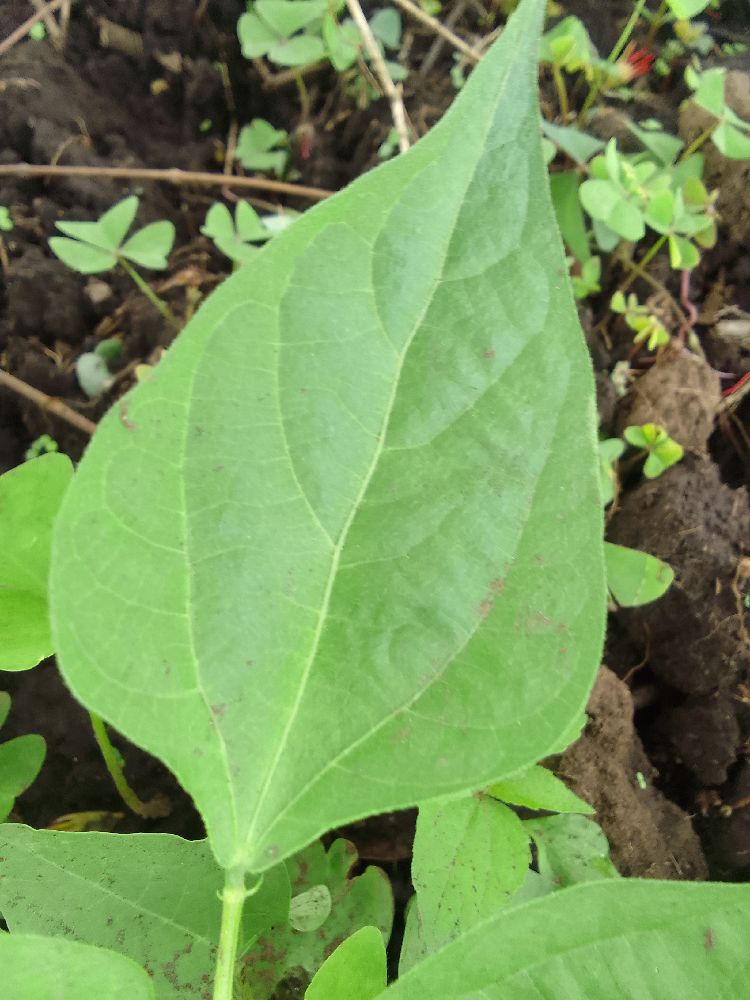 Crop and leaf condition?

common bean, healthy
